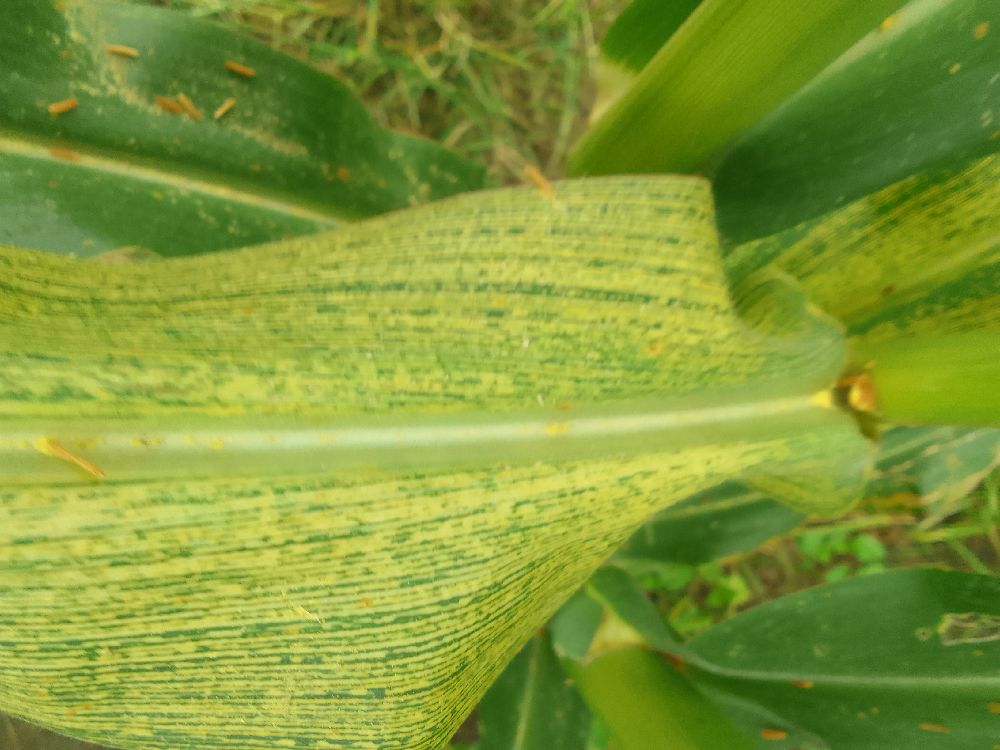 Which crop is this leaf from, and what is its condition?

maize, maize streak virus
